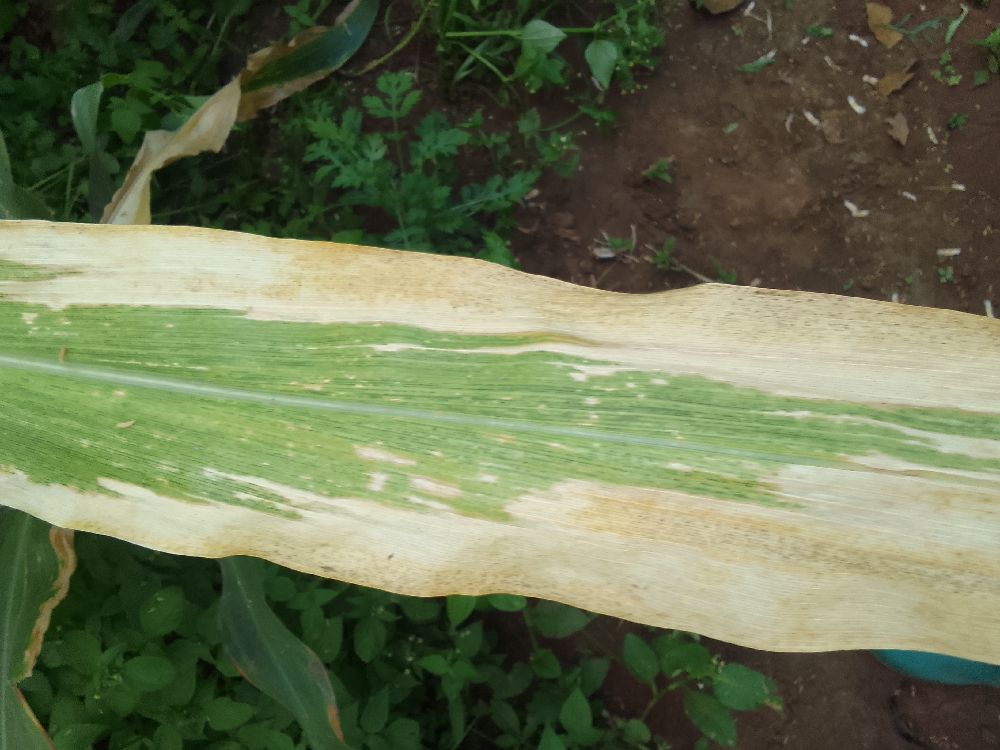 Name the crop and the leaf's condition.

maize, maize lethal necrosis
